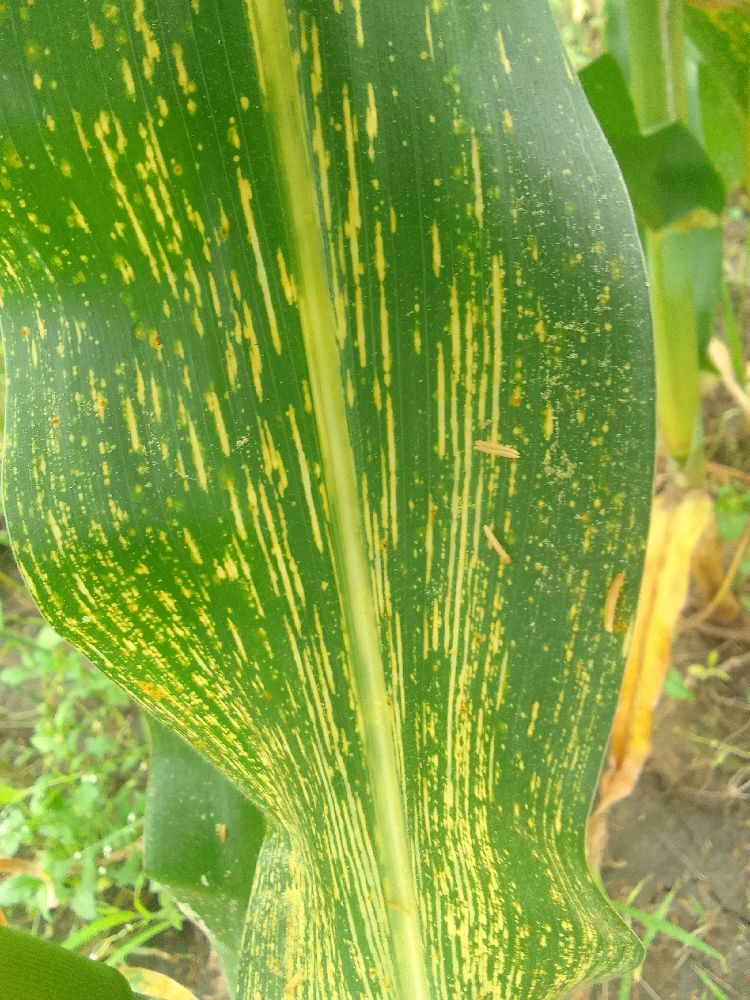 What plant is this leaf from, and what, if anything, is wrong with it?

maize, maize streak virus
